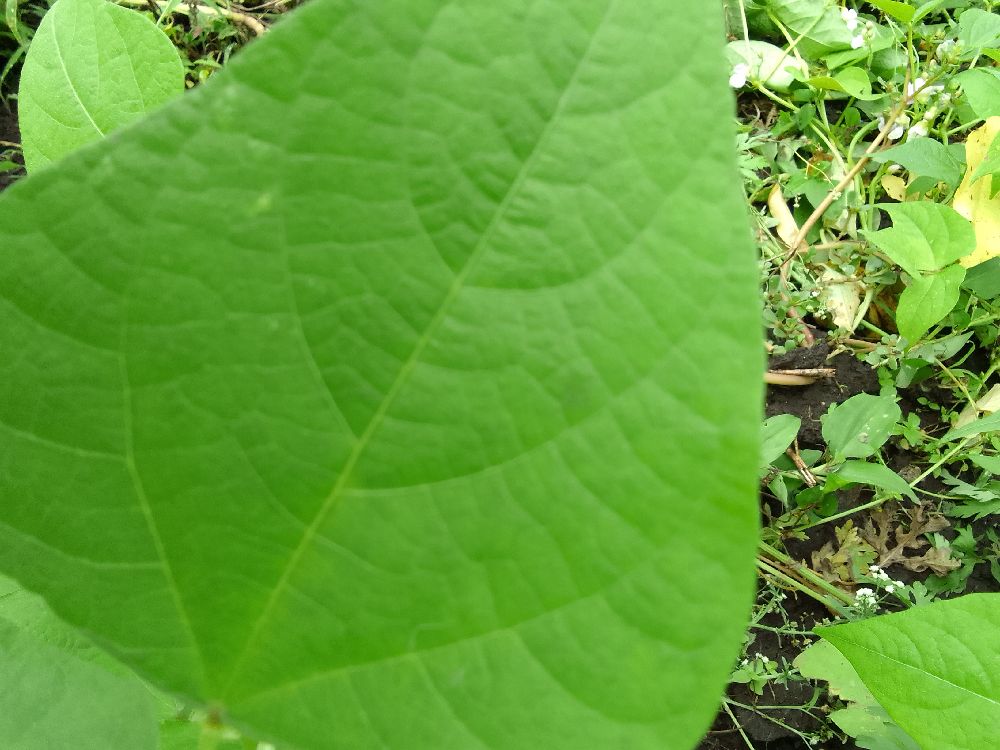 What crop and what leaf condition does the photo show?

common bean, healthy
